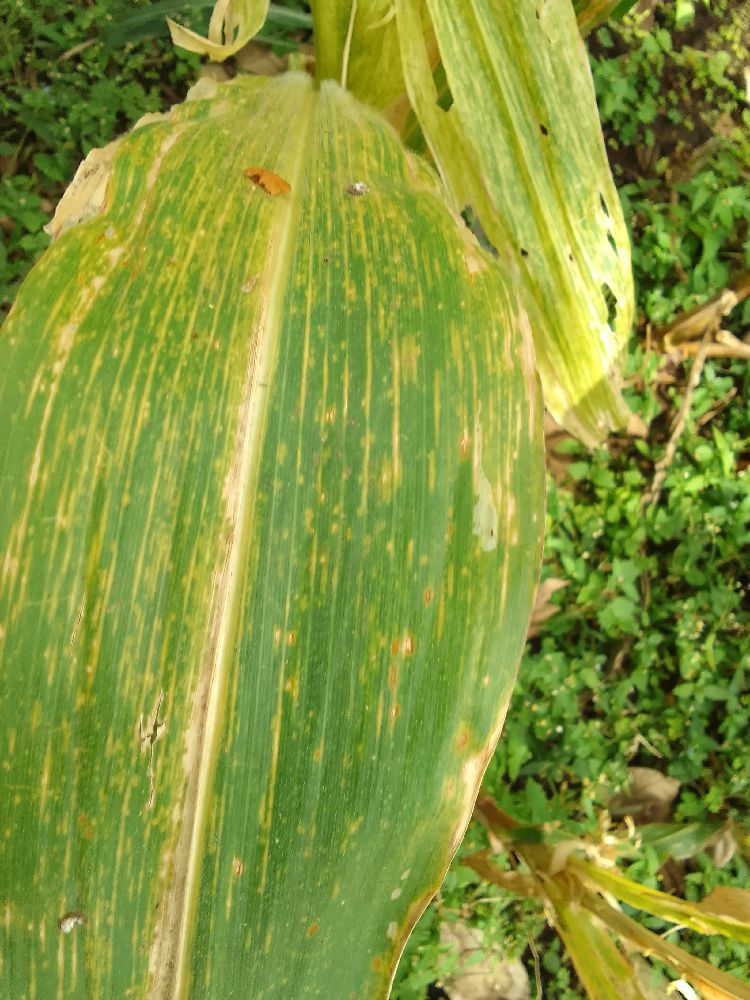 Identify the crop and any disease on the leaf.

maize, maize lethal necrosis
